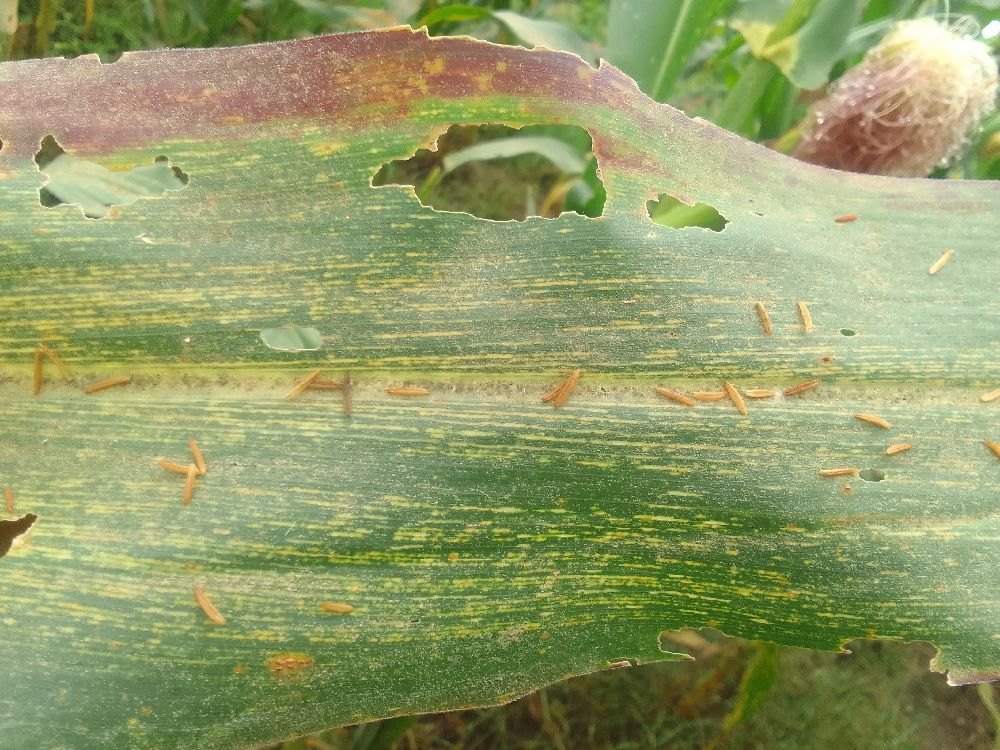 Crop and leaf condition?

maize, maize streak virus
